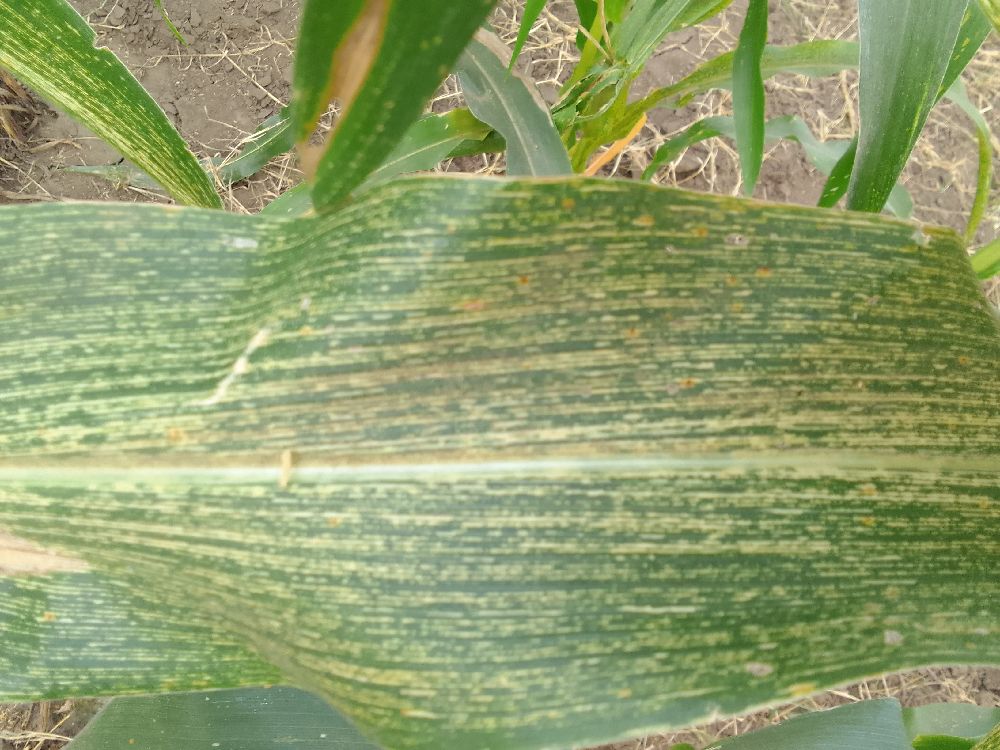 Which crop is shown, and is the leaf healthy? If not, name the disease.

maize, maize streak virus
